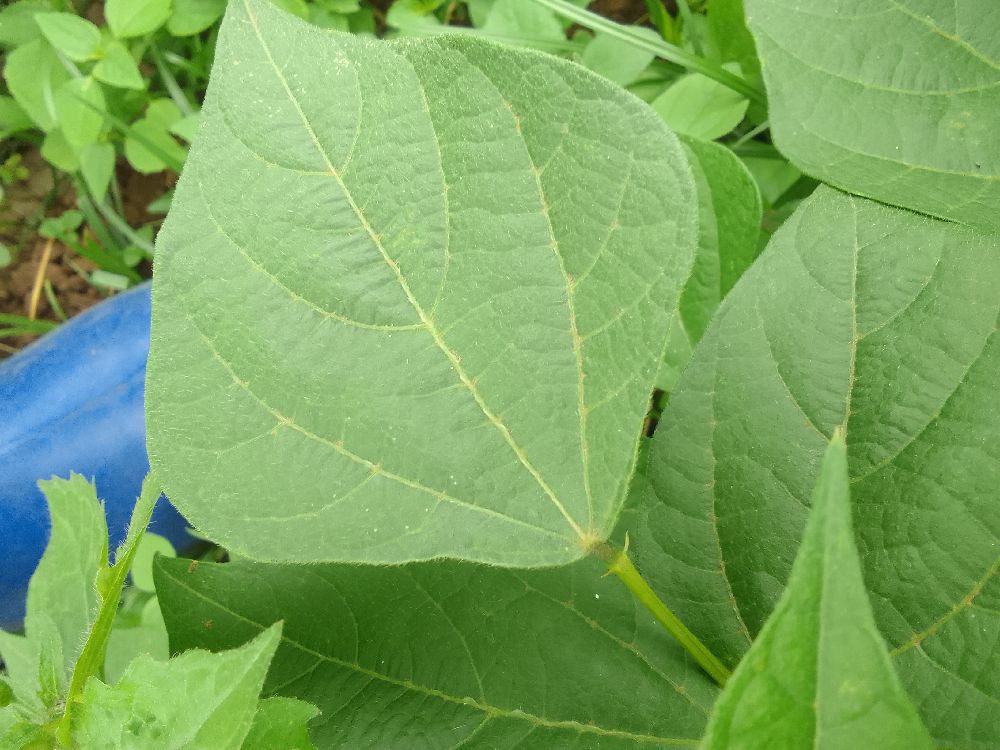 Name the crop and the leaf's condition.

common bean, healthy
